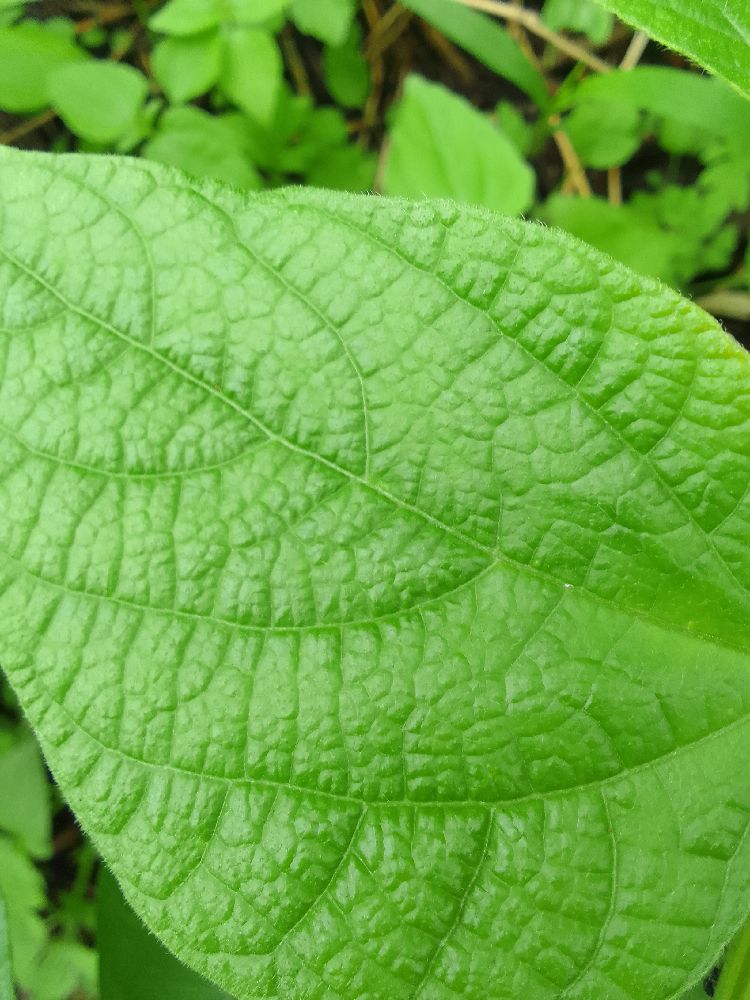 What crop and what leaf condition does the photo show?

common bean, healthy
